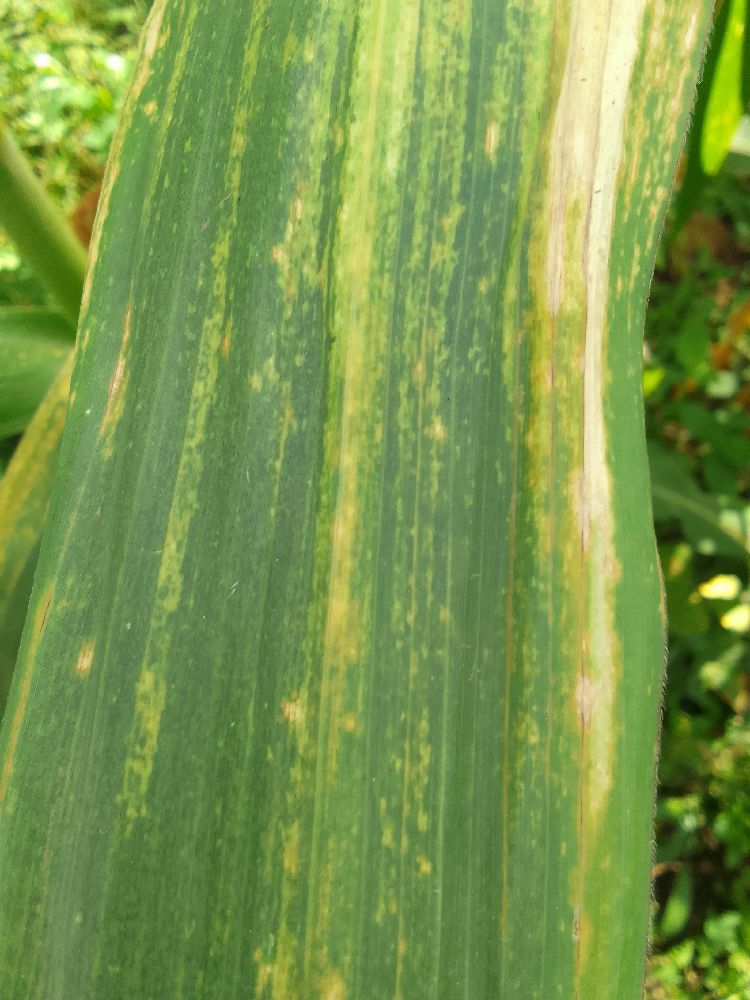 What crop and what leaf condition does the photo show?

maize, maize lethal necrosis
